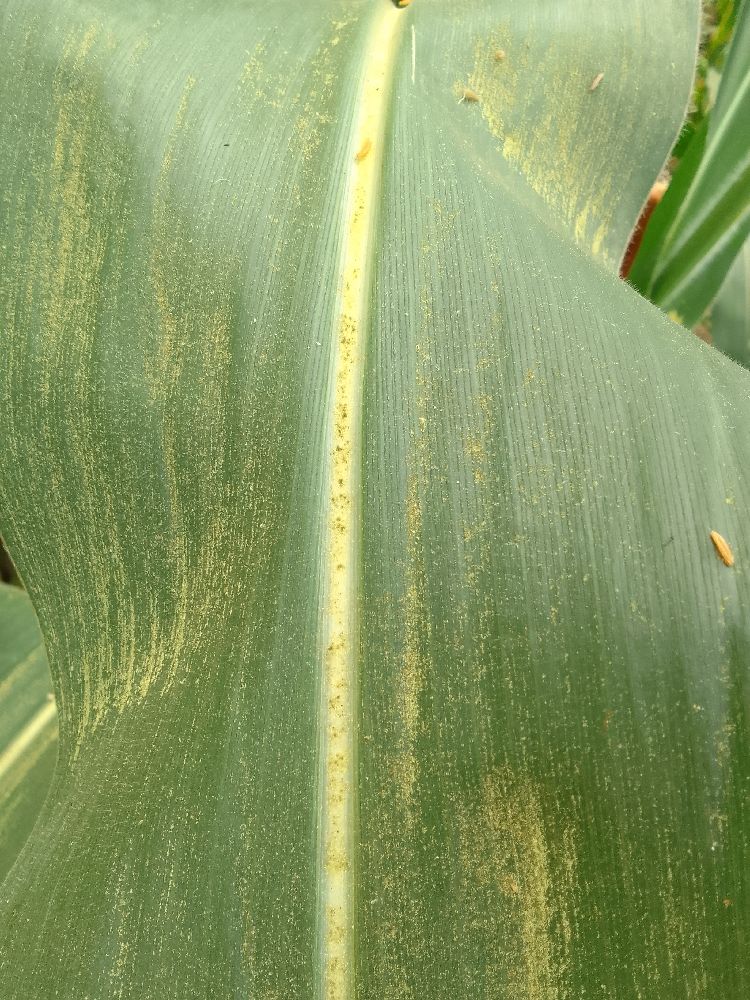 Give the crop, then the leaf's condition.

maize, healthy
